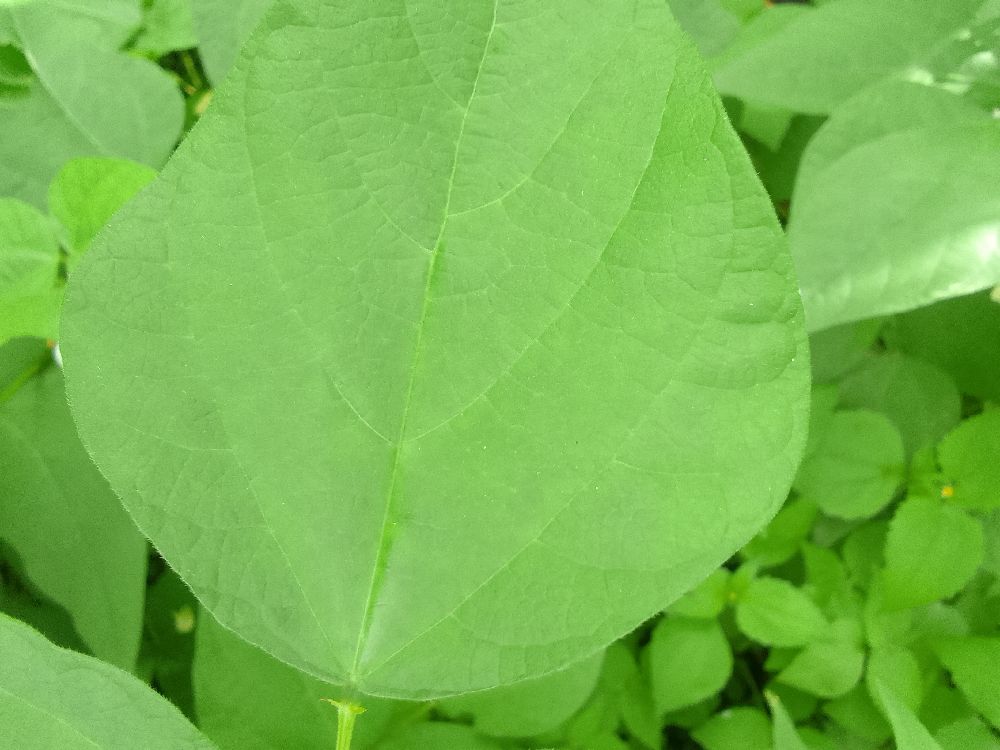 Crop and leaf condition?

common bean, healthy
